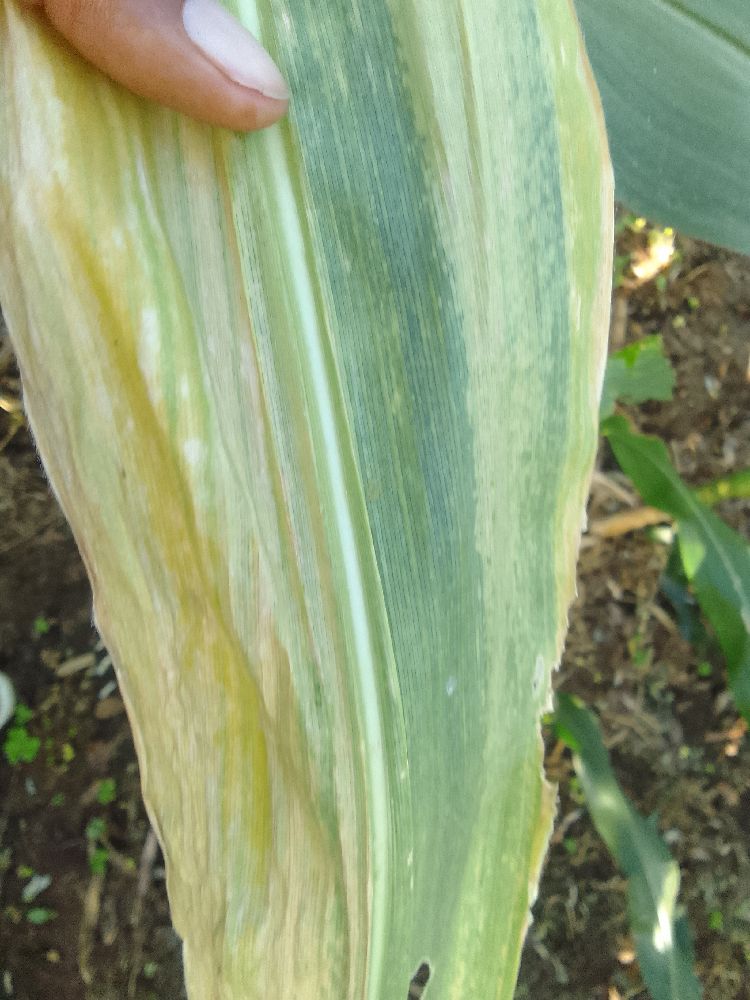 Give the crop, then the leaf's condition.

maize, maize lethal necrosis
